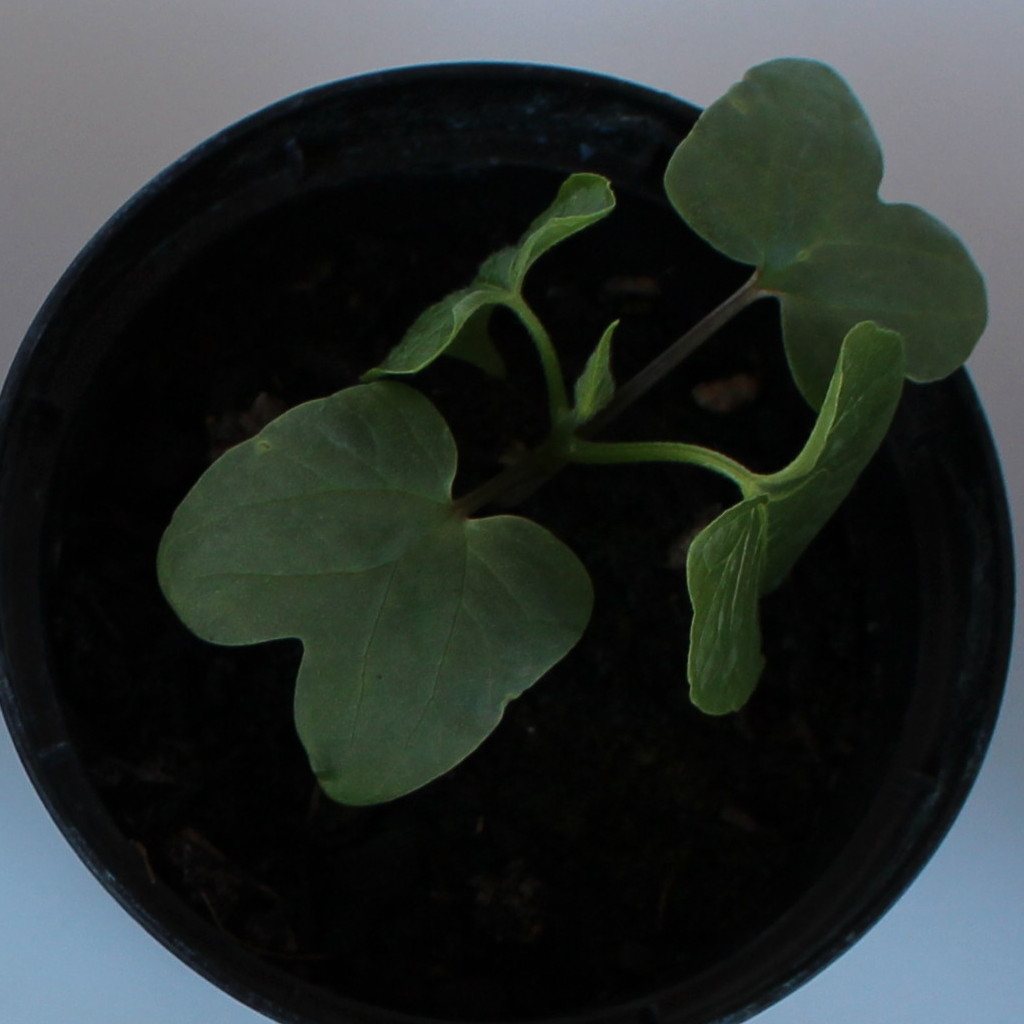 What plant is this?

Convolvulus arvensis
